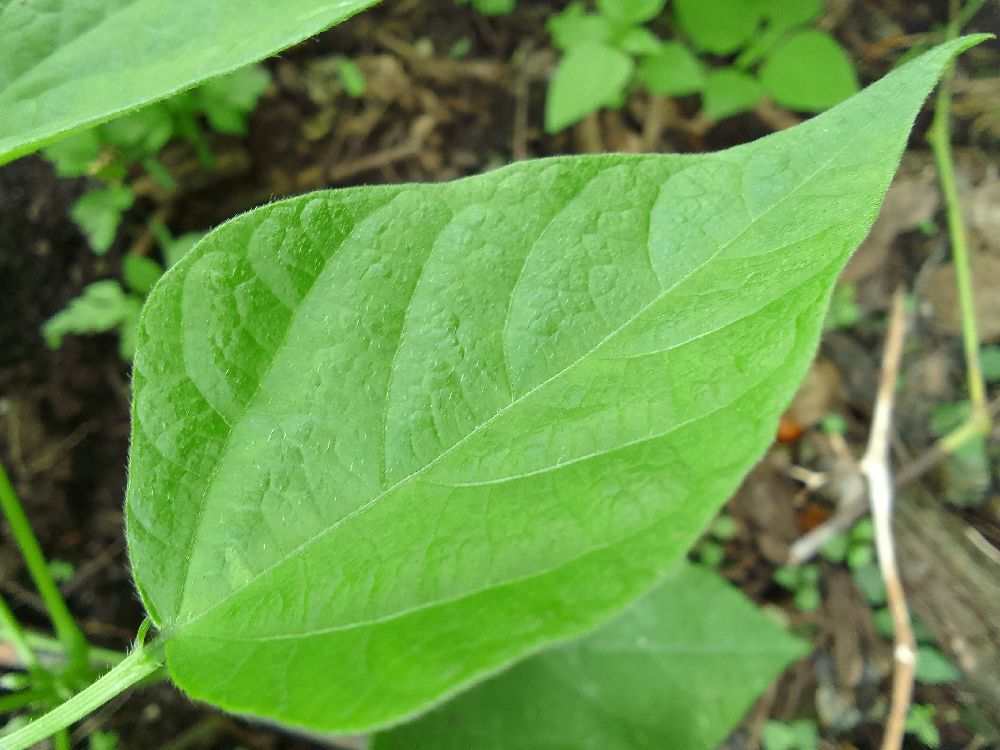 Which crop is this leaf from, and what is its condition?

common bean, healthy
